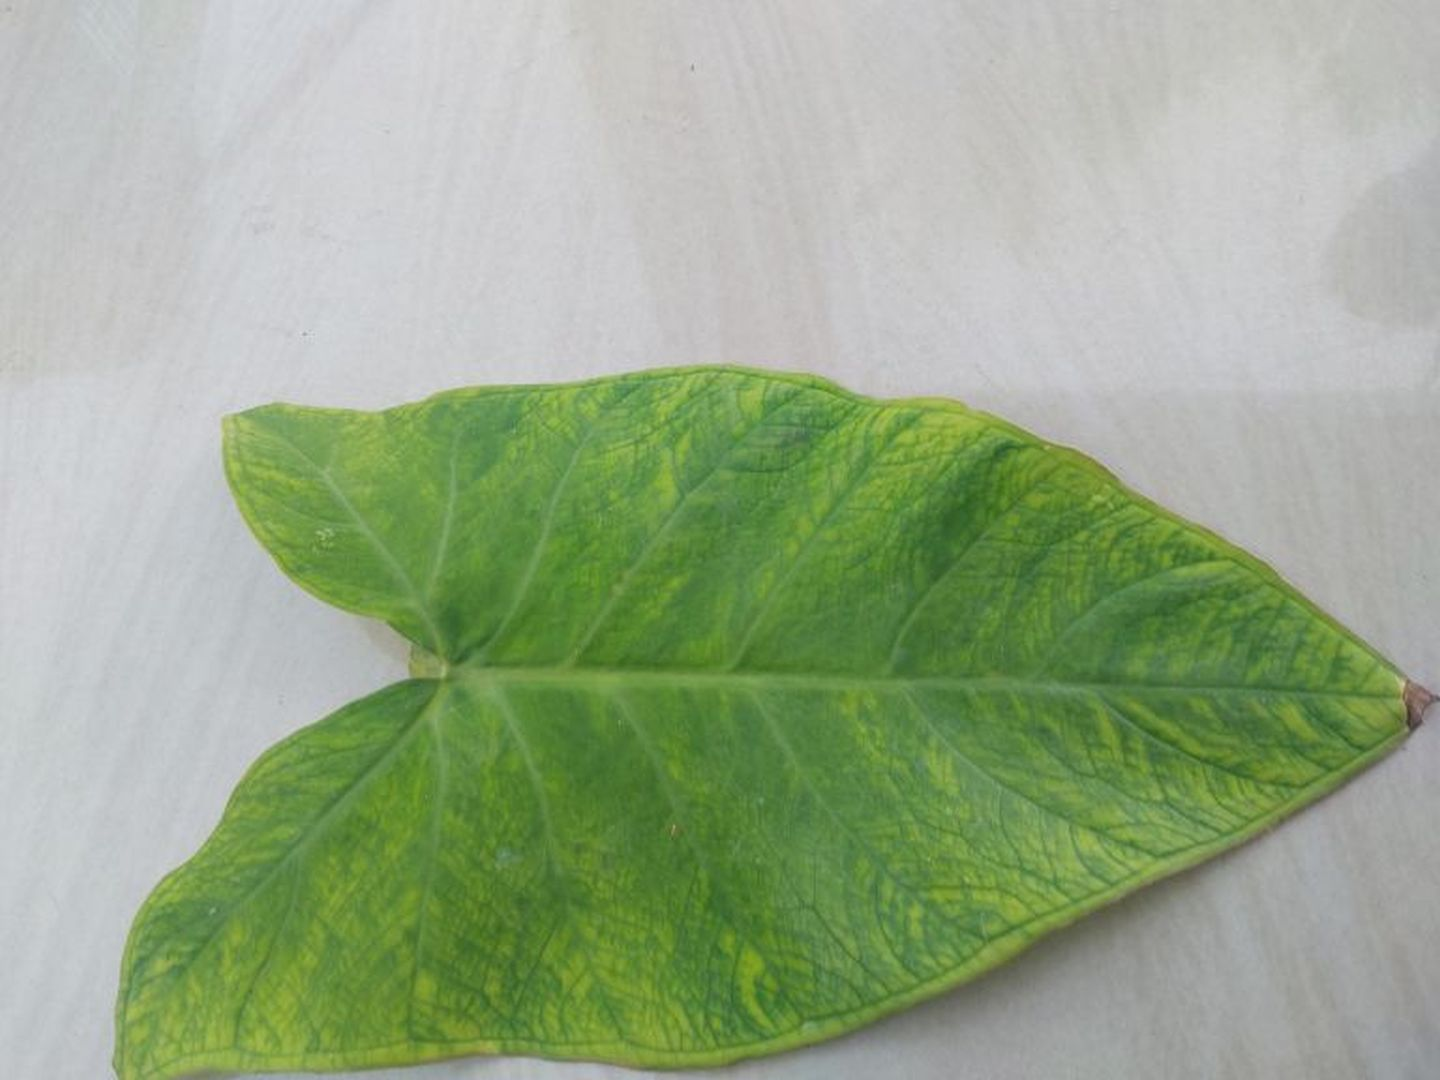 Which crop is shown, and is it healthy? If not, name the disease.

taro, mosaic
